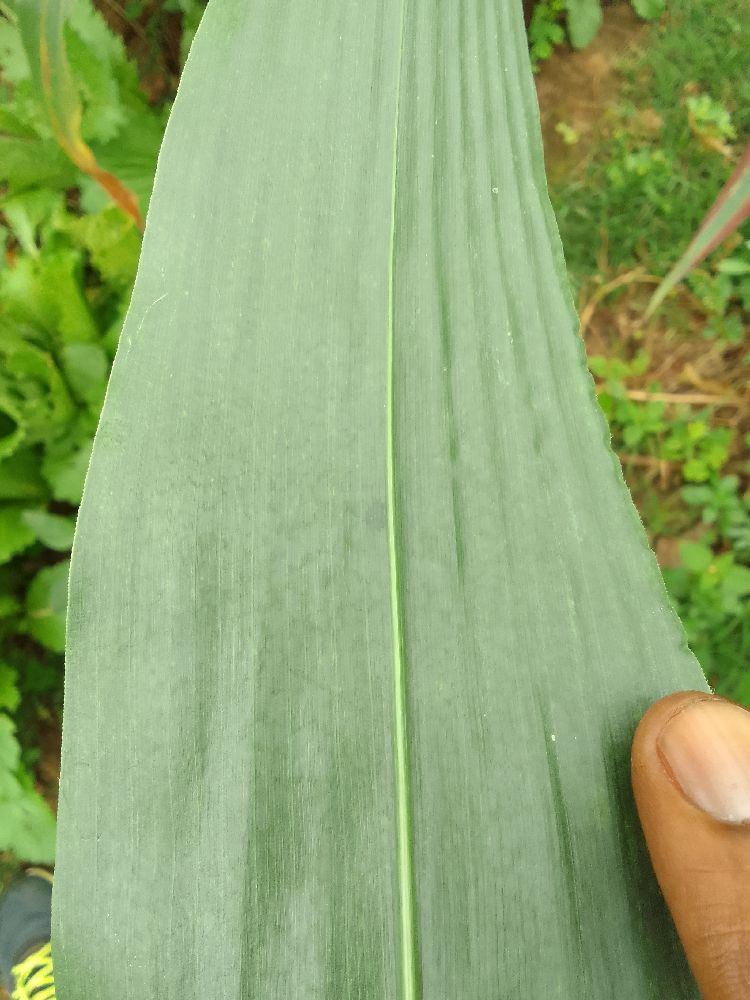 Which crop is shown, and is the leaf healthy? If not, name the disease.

maize, healthy
